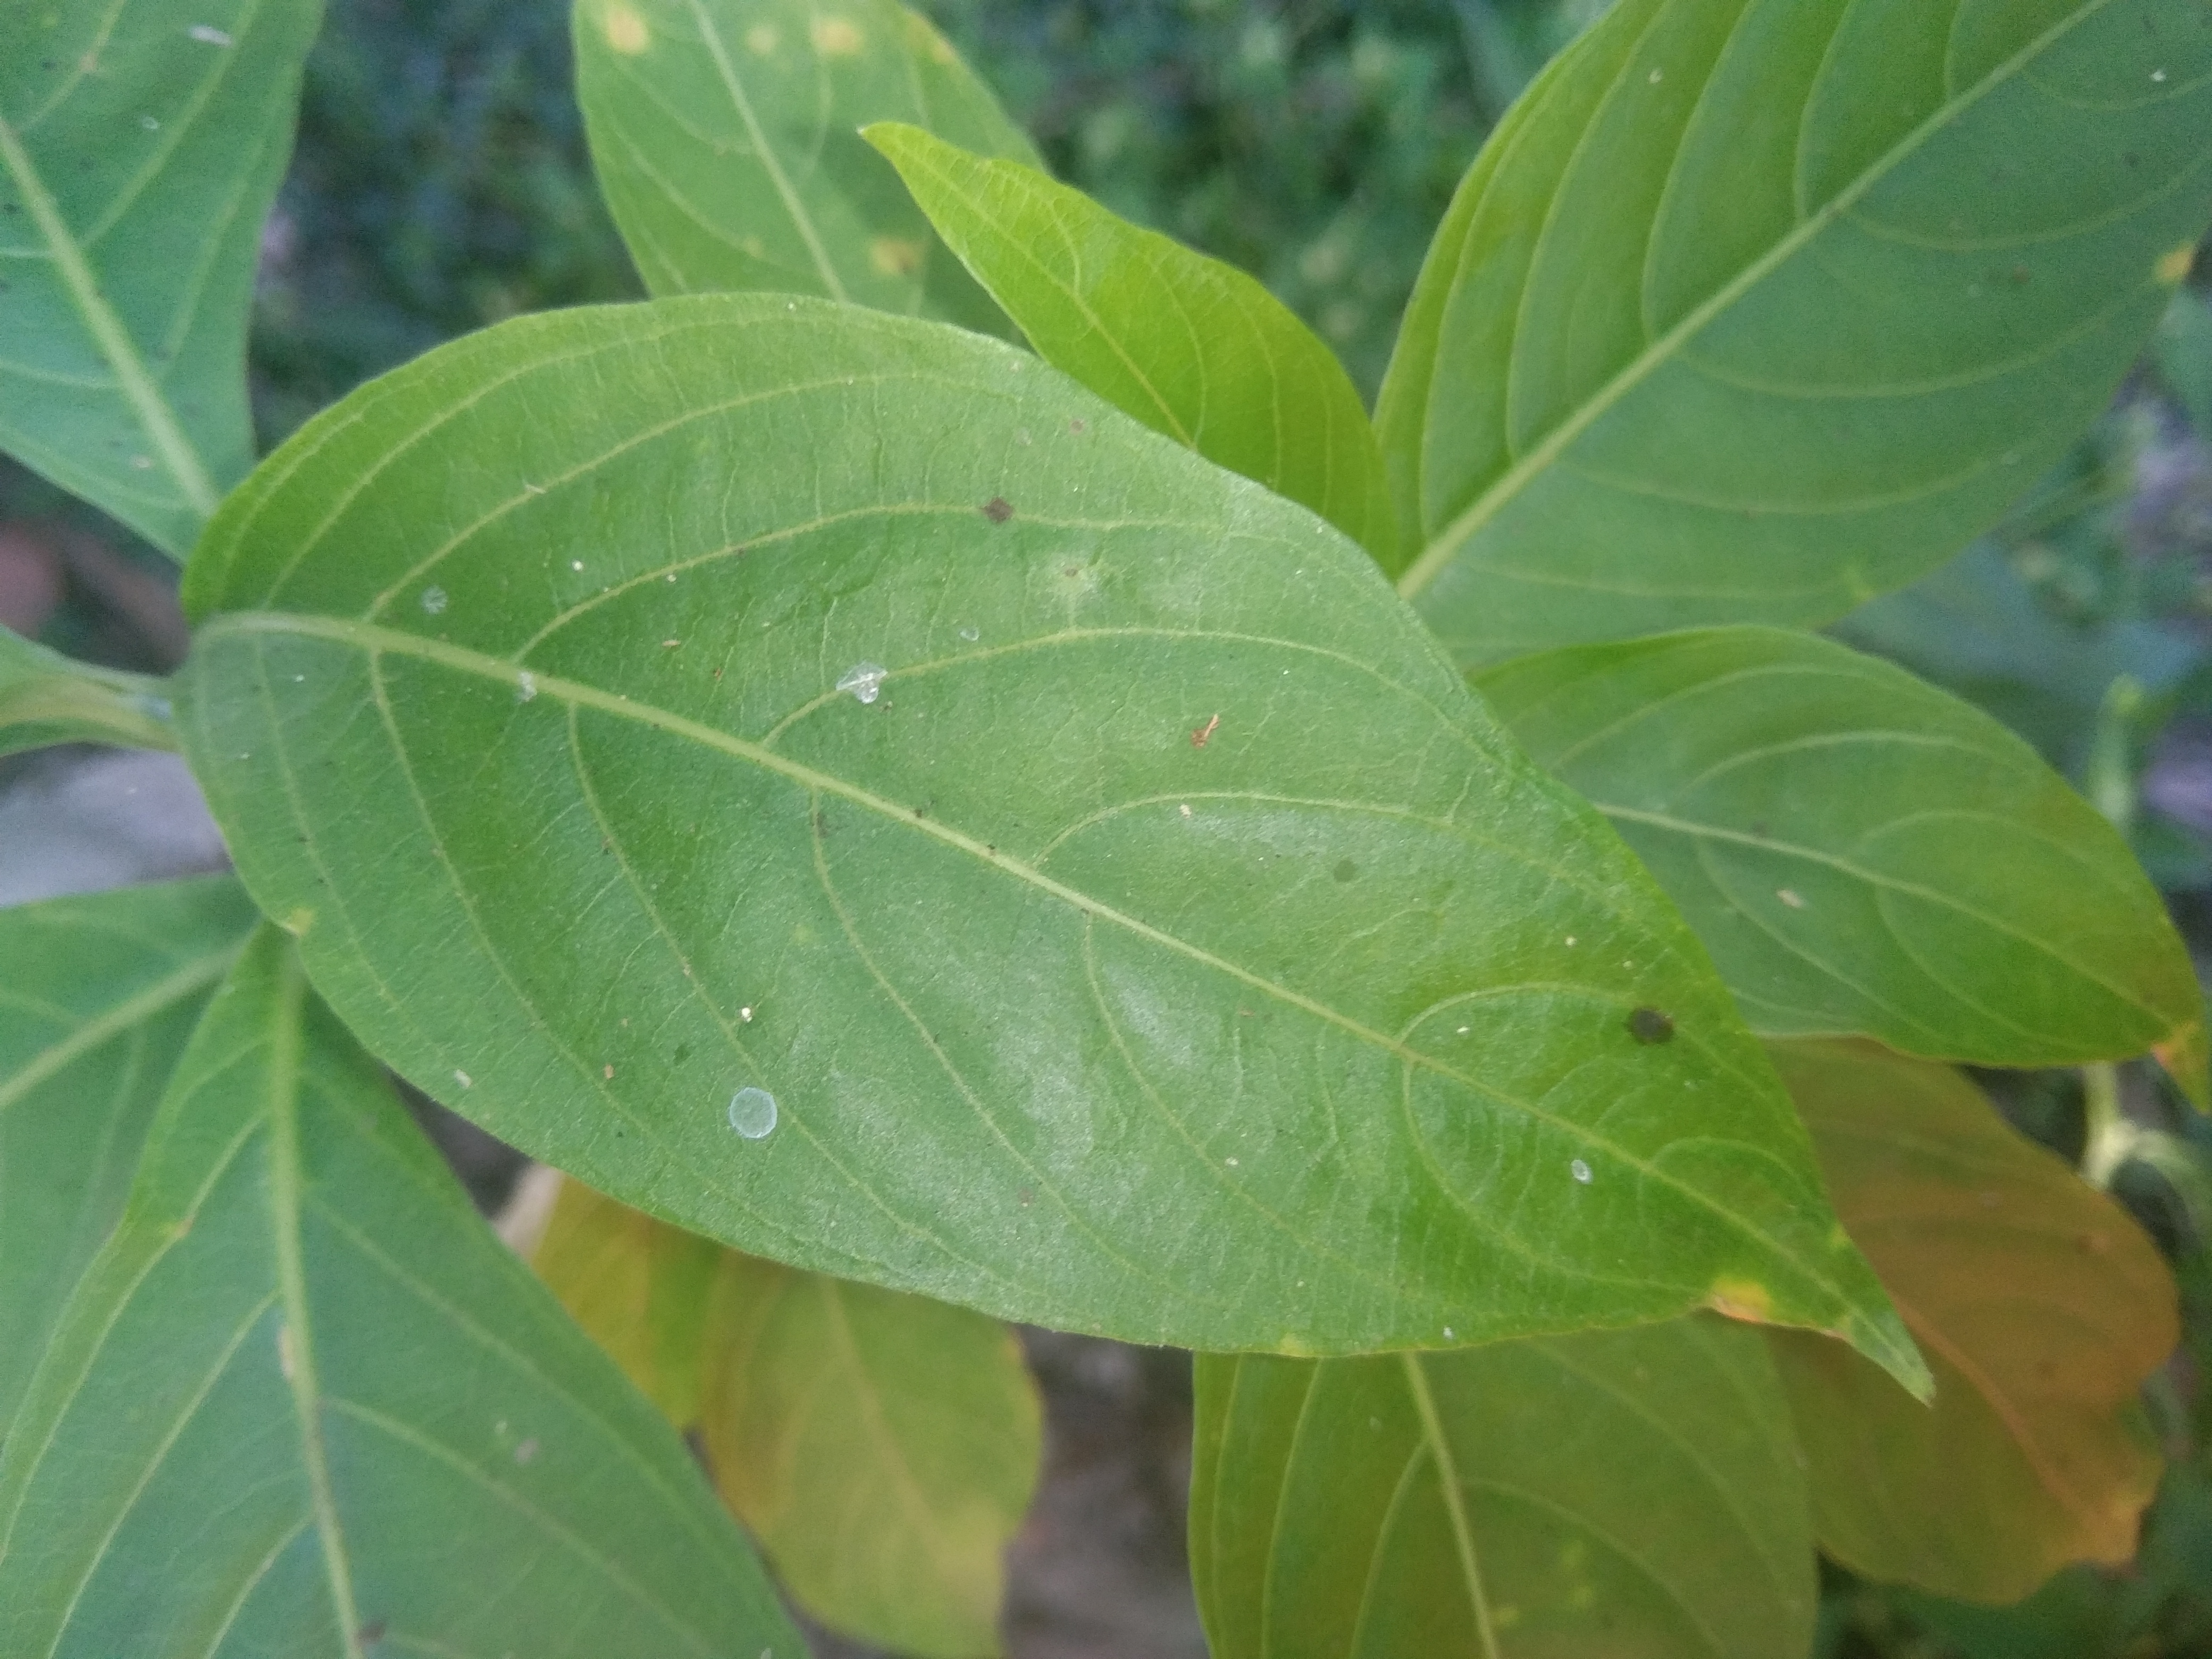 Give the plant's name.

vasaka
